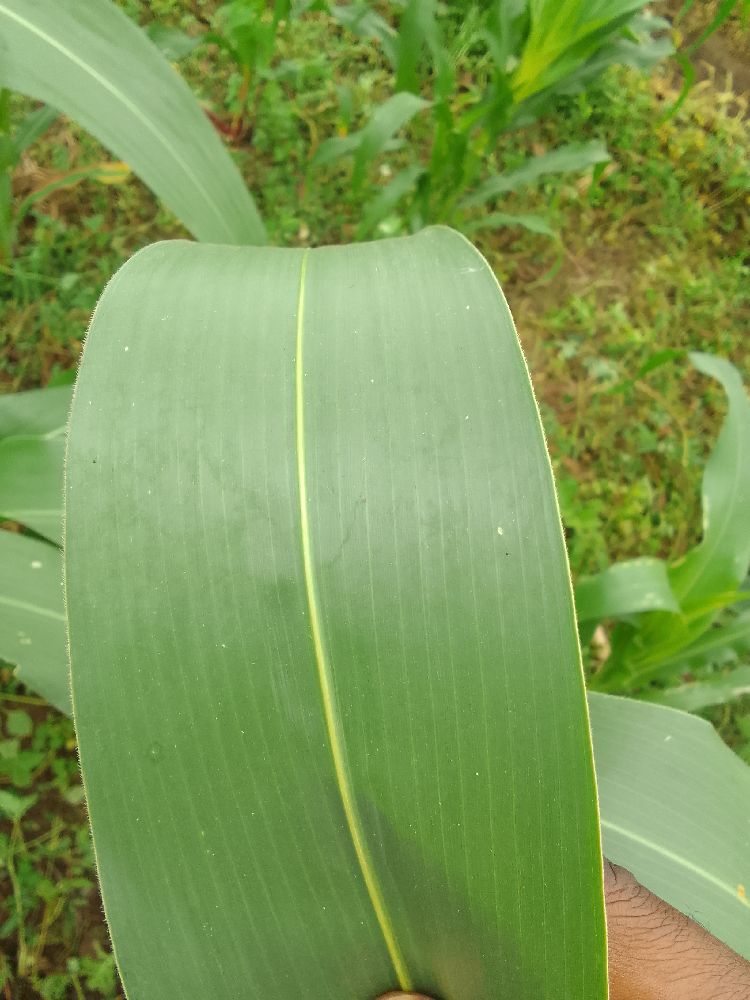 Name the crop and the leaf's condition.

maize, healthy
